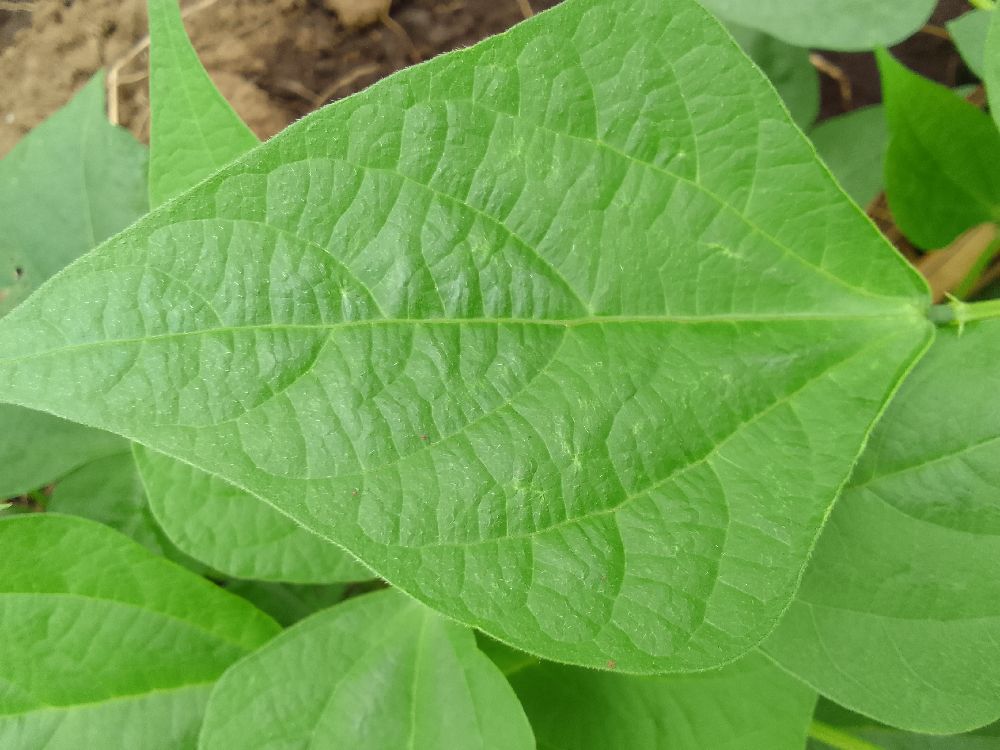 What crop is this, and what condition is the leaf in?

common bean, healthy
